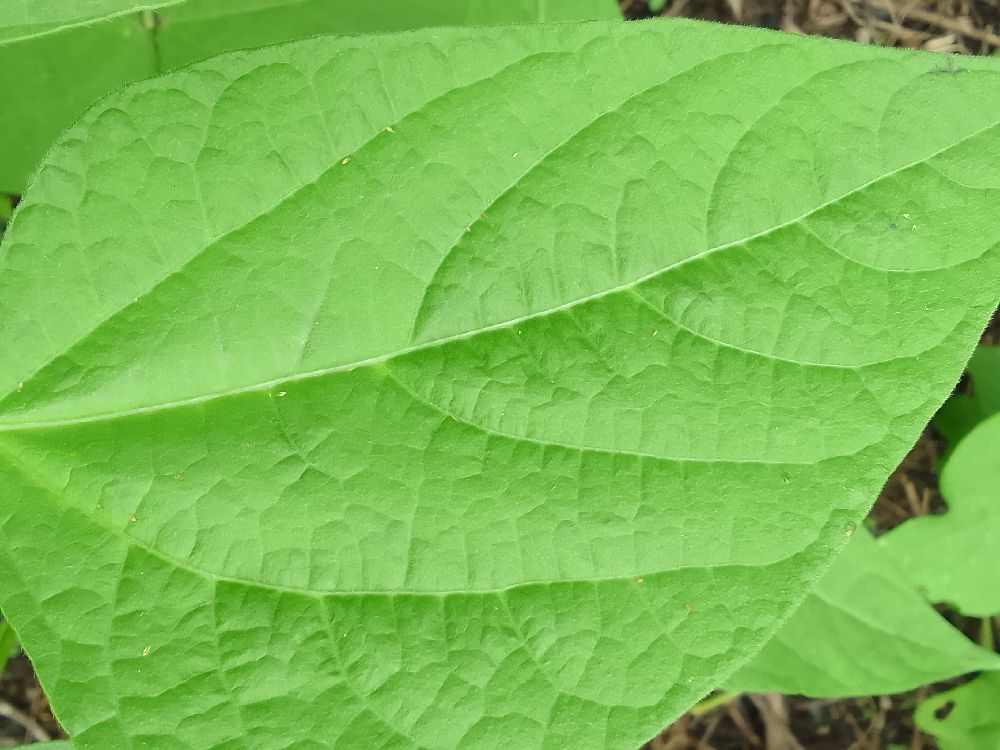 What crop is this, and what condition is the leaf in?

common bean, healthy
